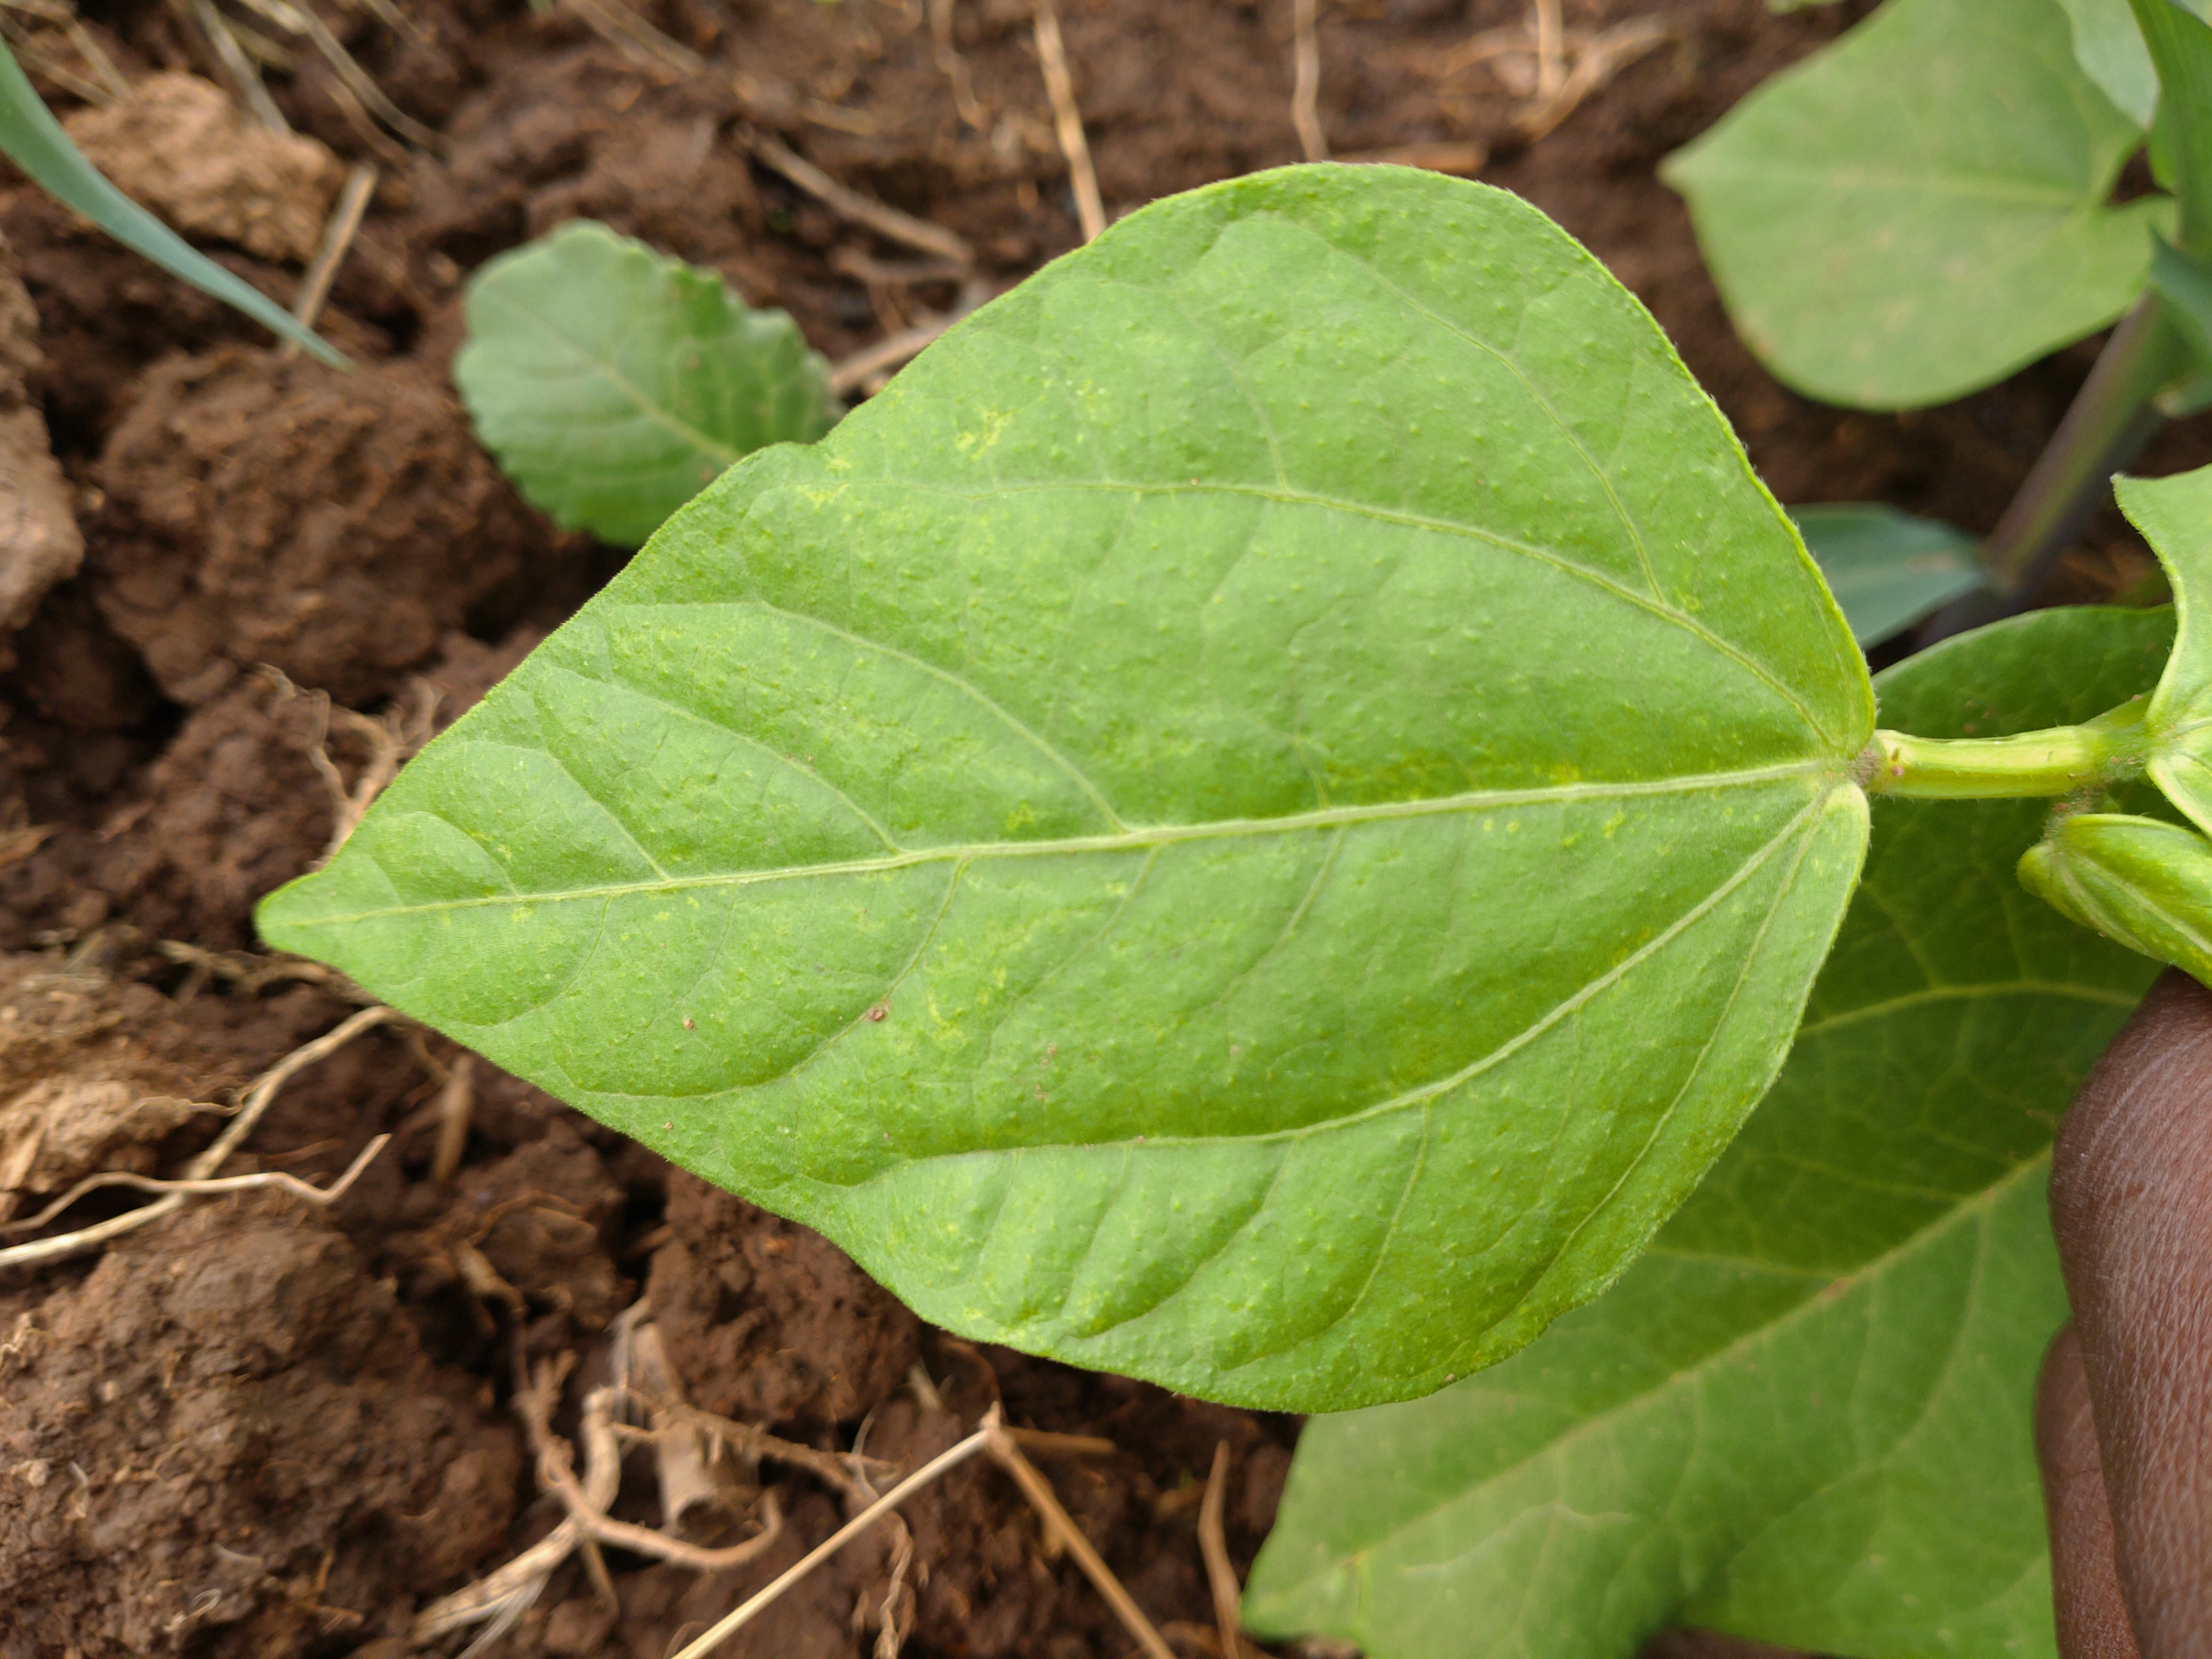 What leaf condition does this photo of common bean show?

healthy
